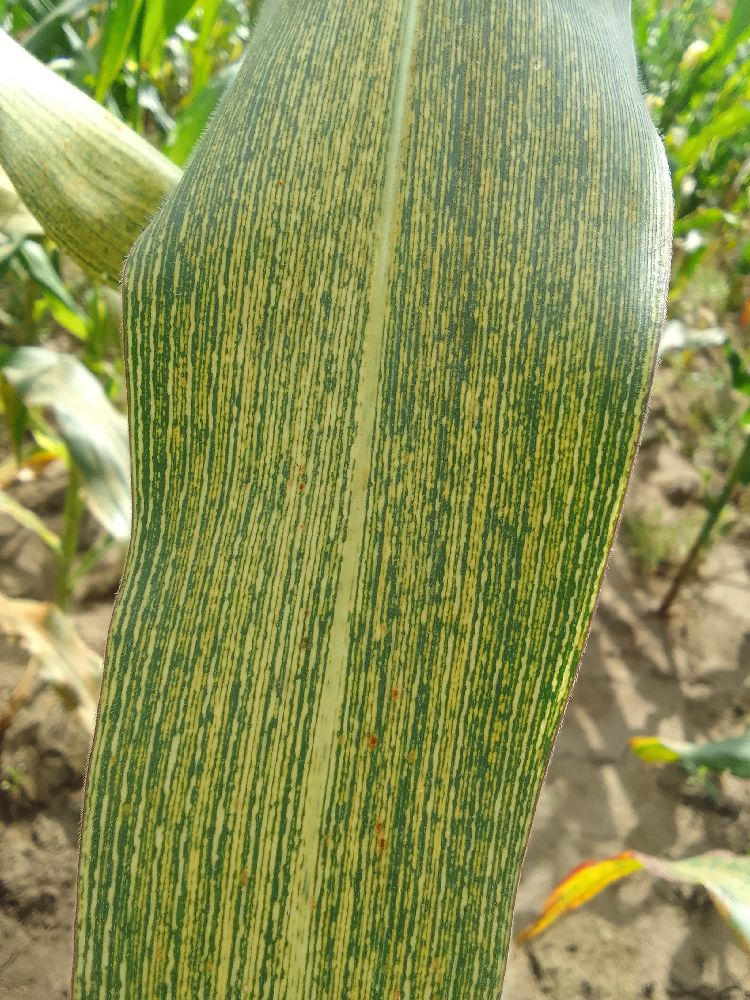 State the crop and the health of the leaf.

maize, maize streak virus
